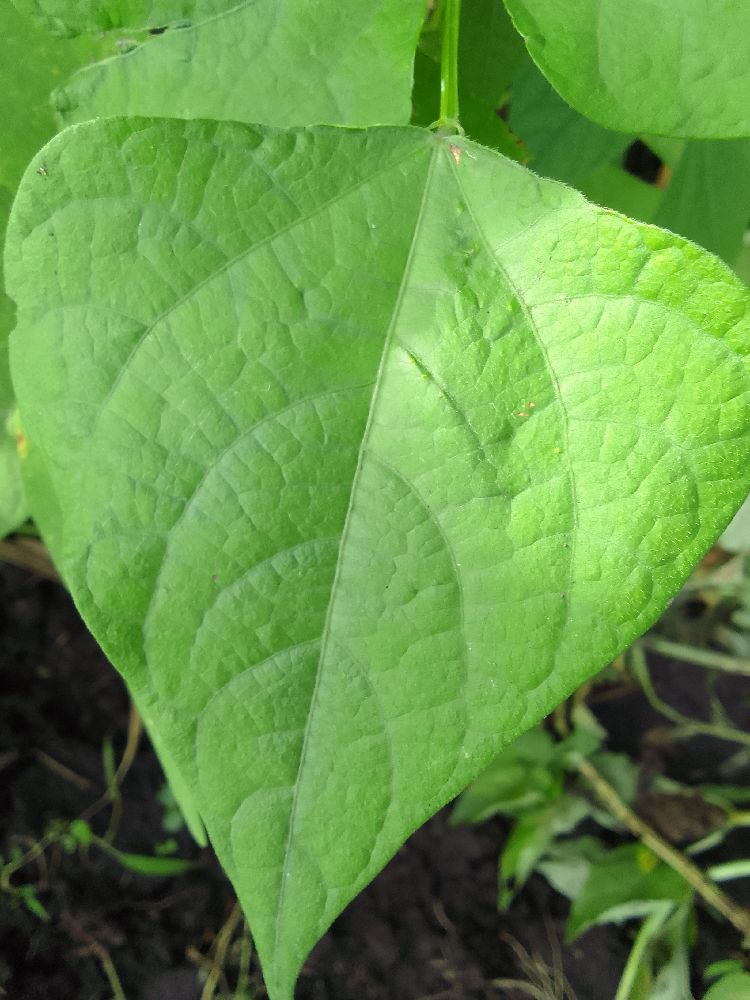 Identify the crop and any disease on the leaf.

common bean, healthy
